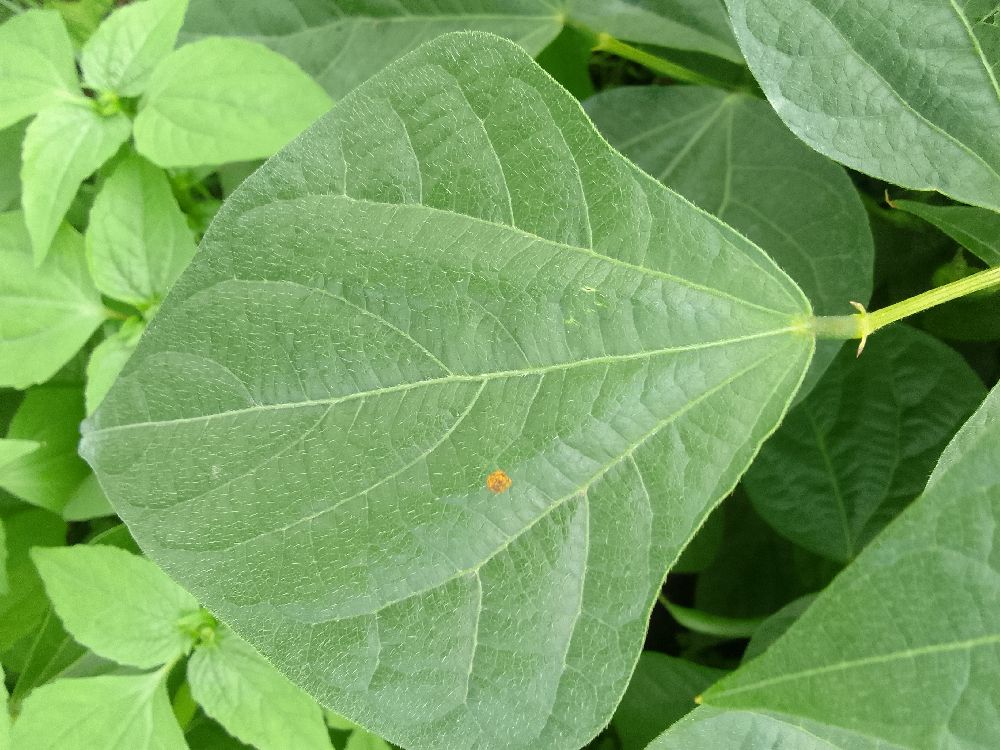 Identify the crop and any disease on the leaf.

common bean, healthy
